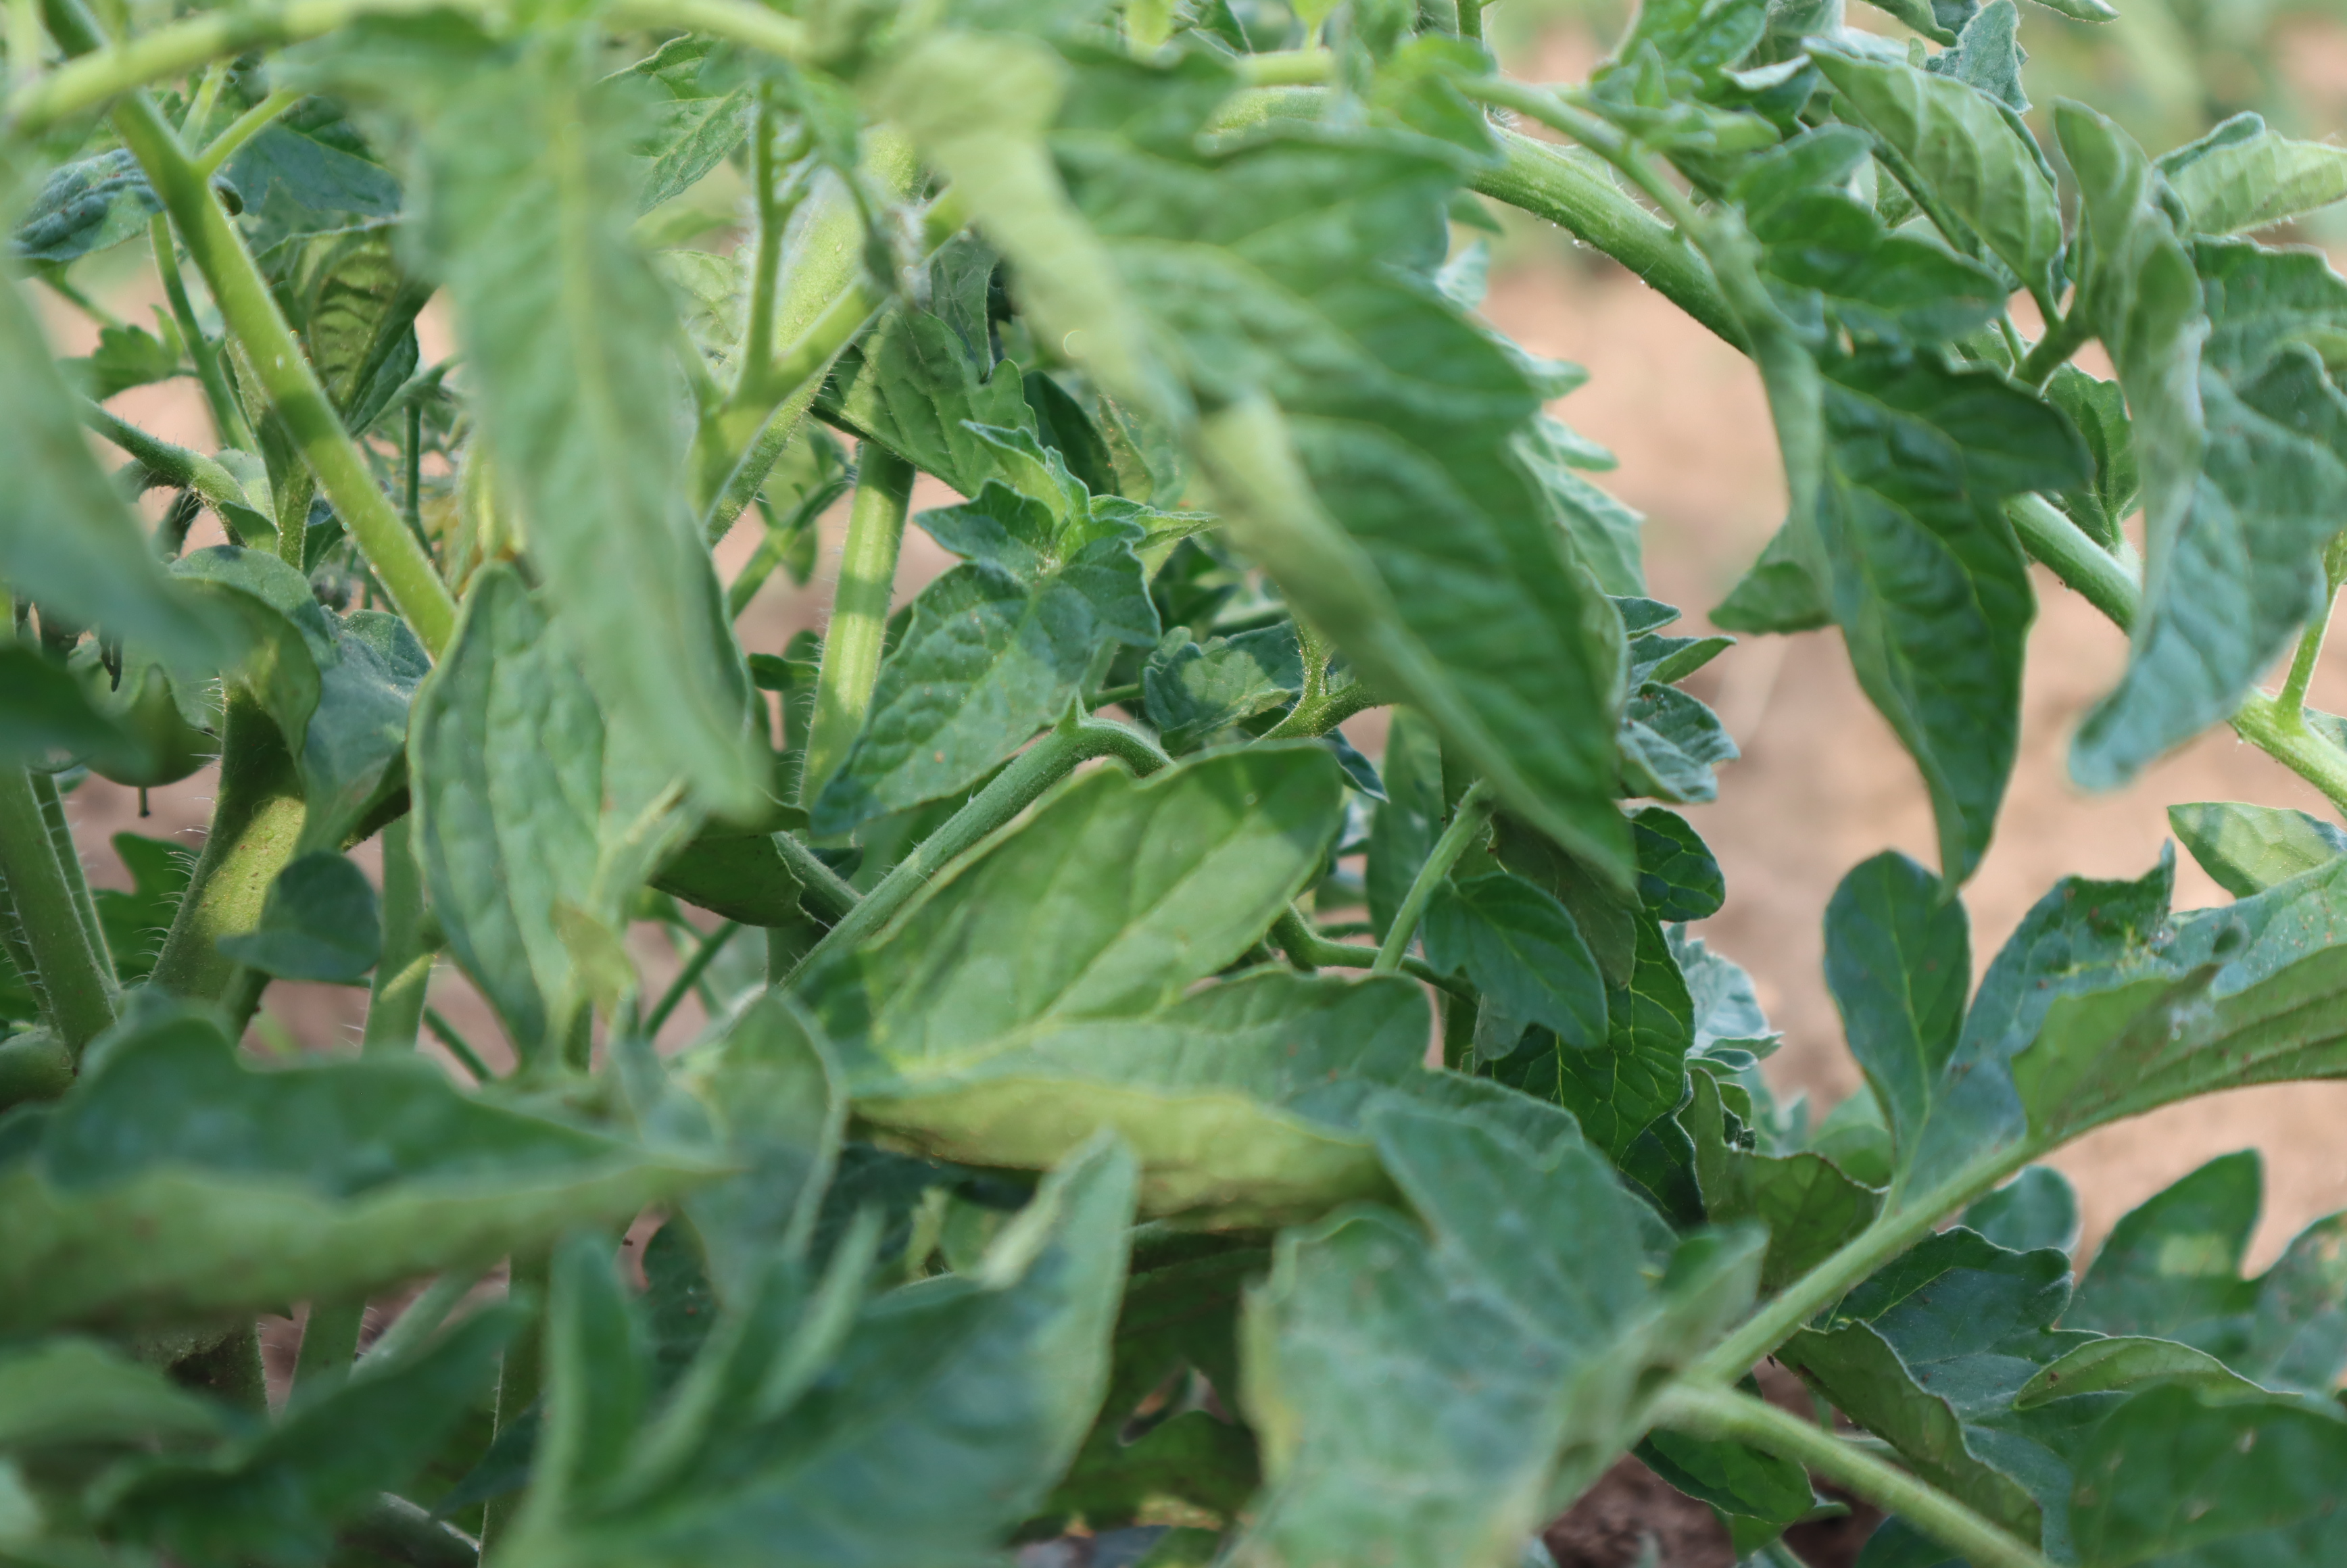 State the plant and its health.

tomato, water stress
